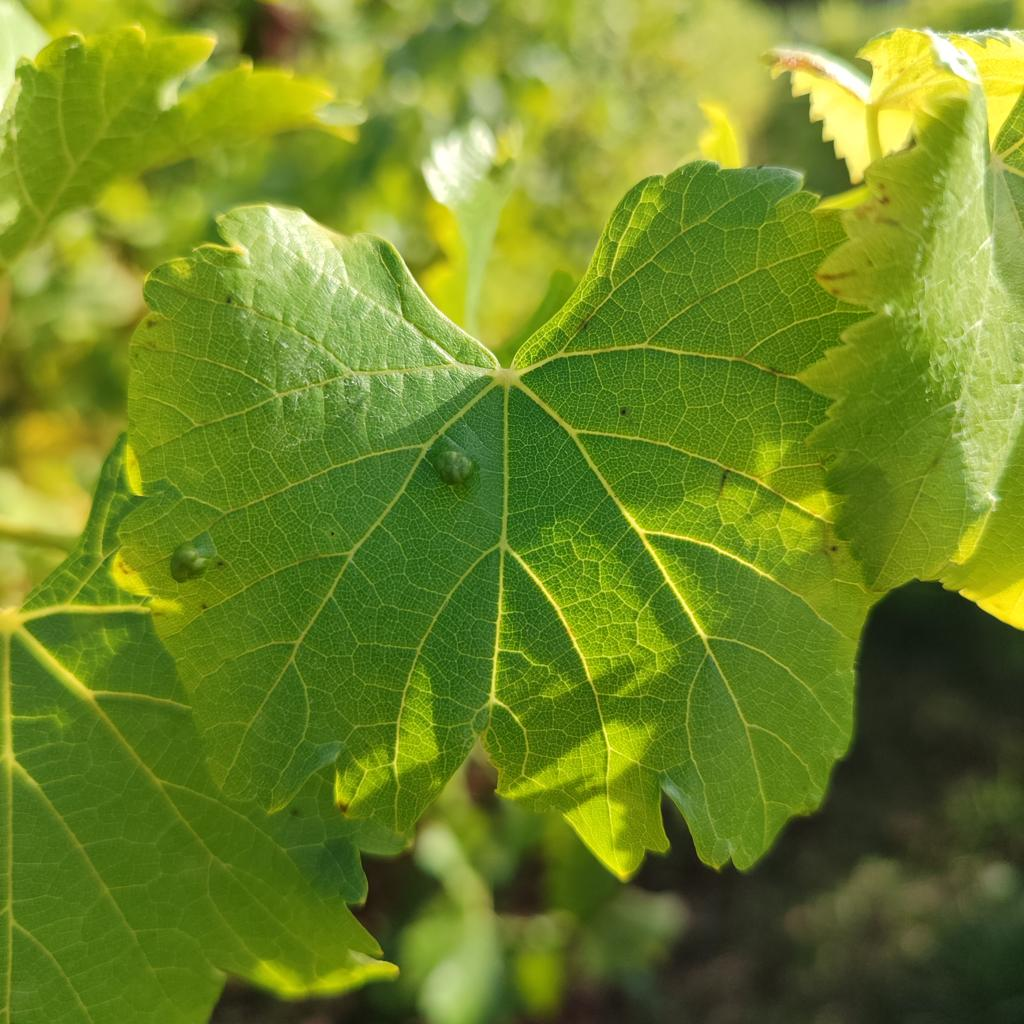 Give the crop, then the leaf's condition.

grapevine, erineum mite
